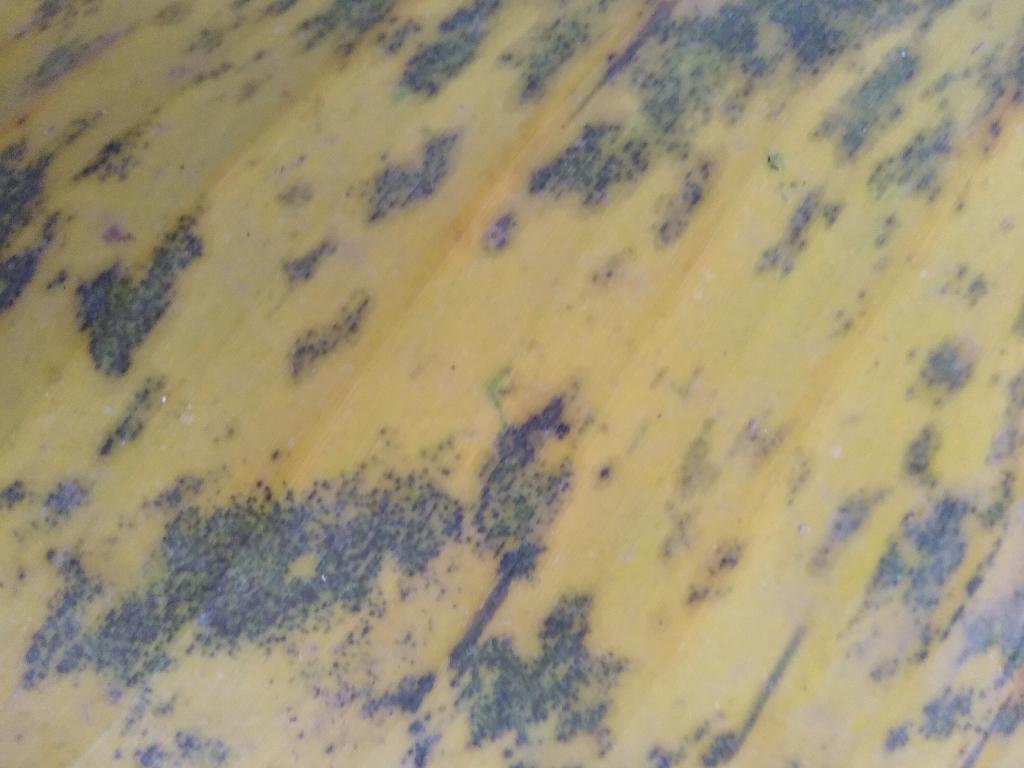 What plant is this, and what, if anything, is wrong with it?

banana, black sigatoka
